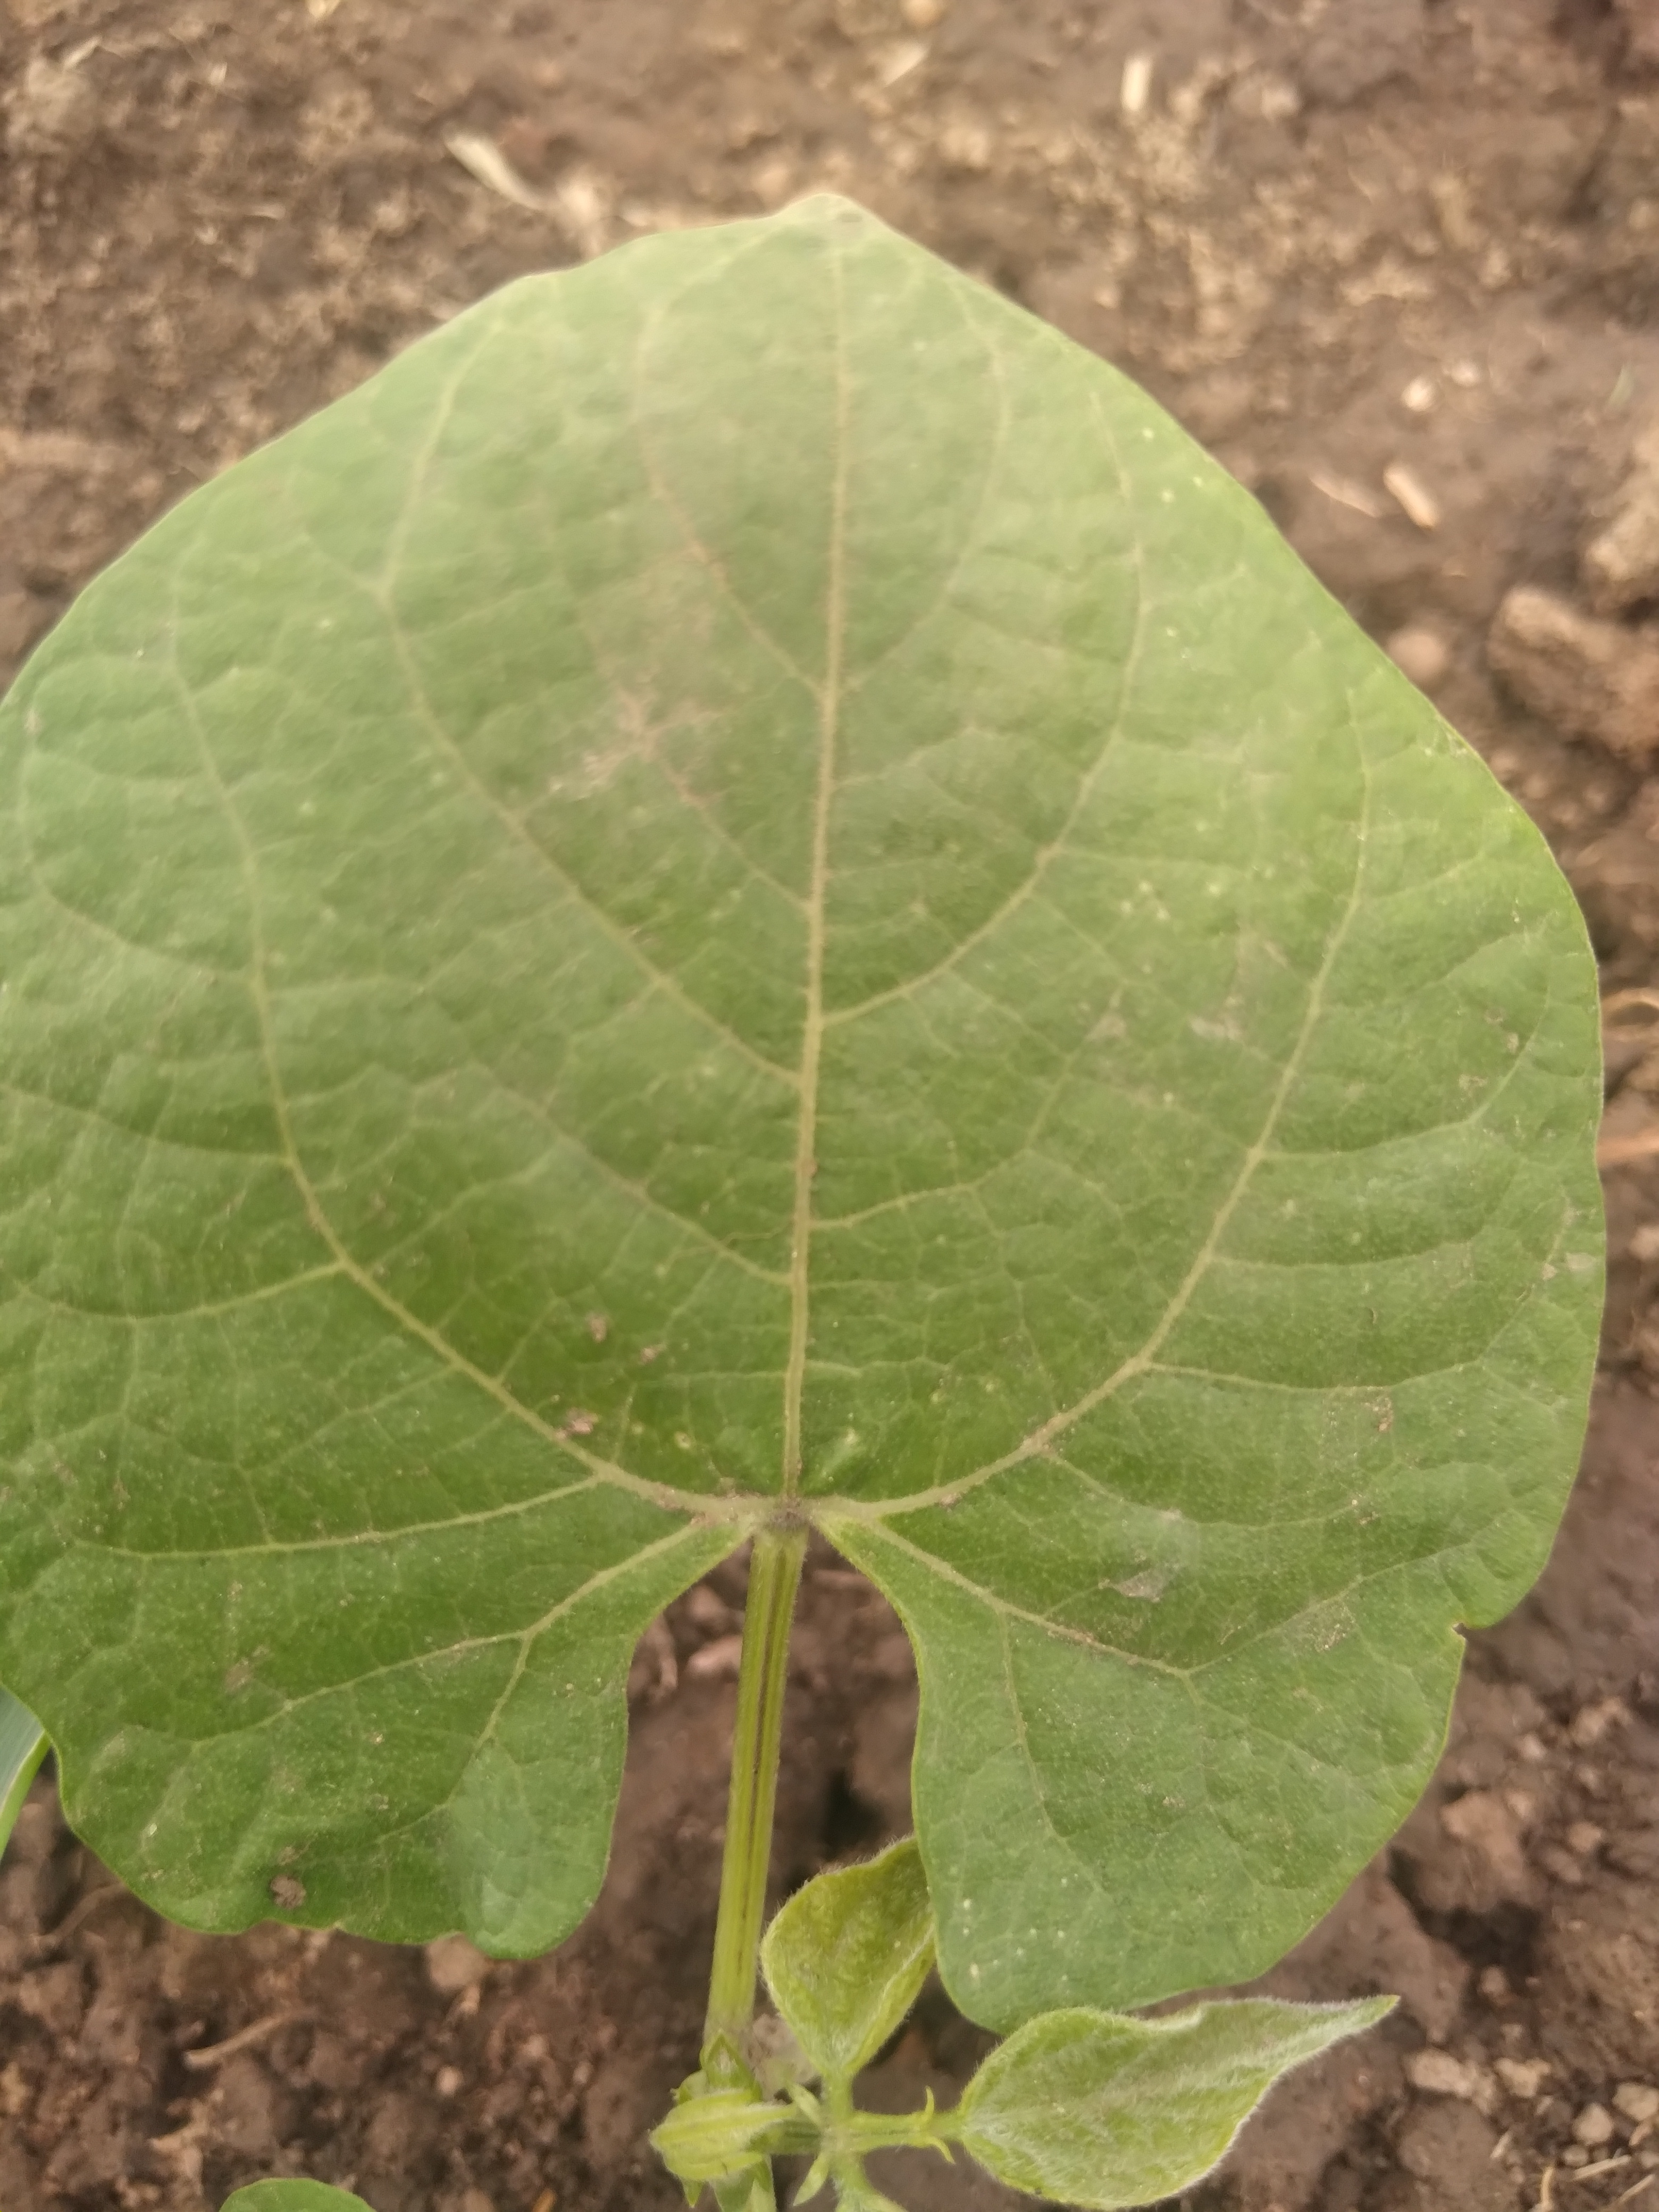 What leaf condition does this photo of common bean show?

healthy
